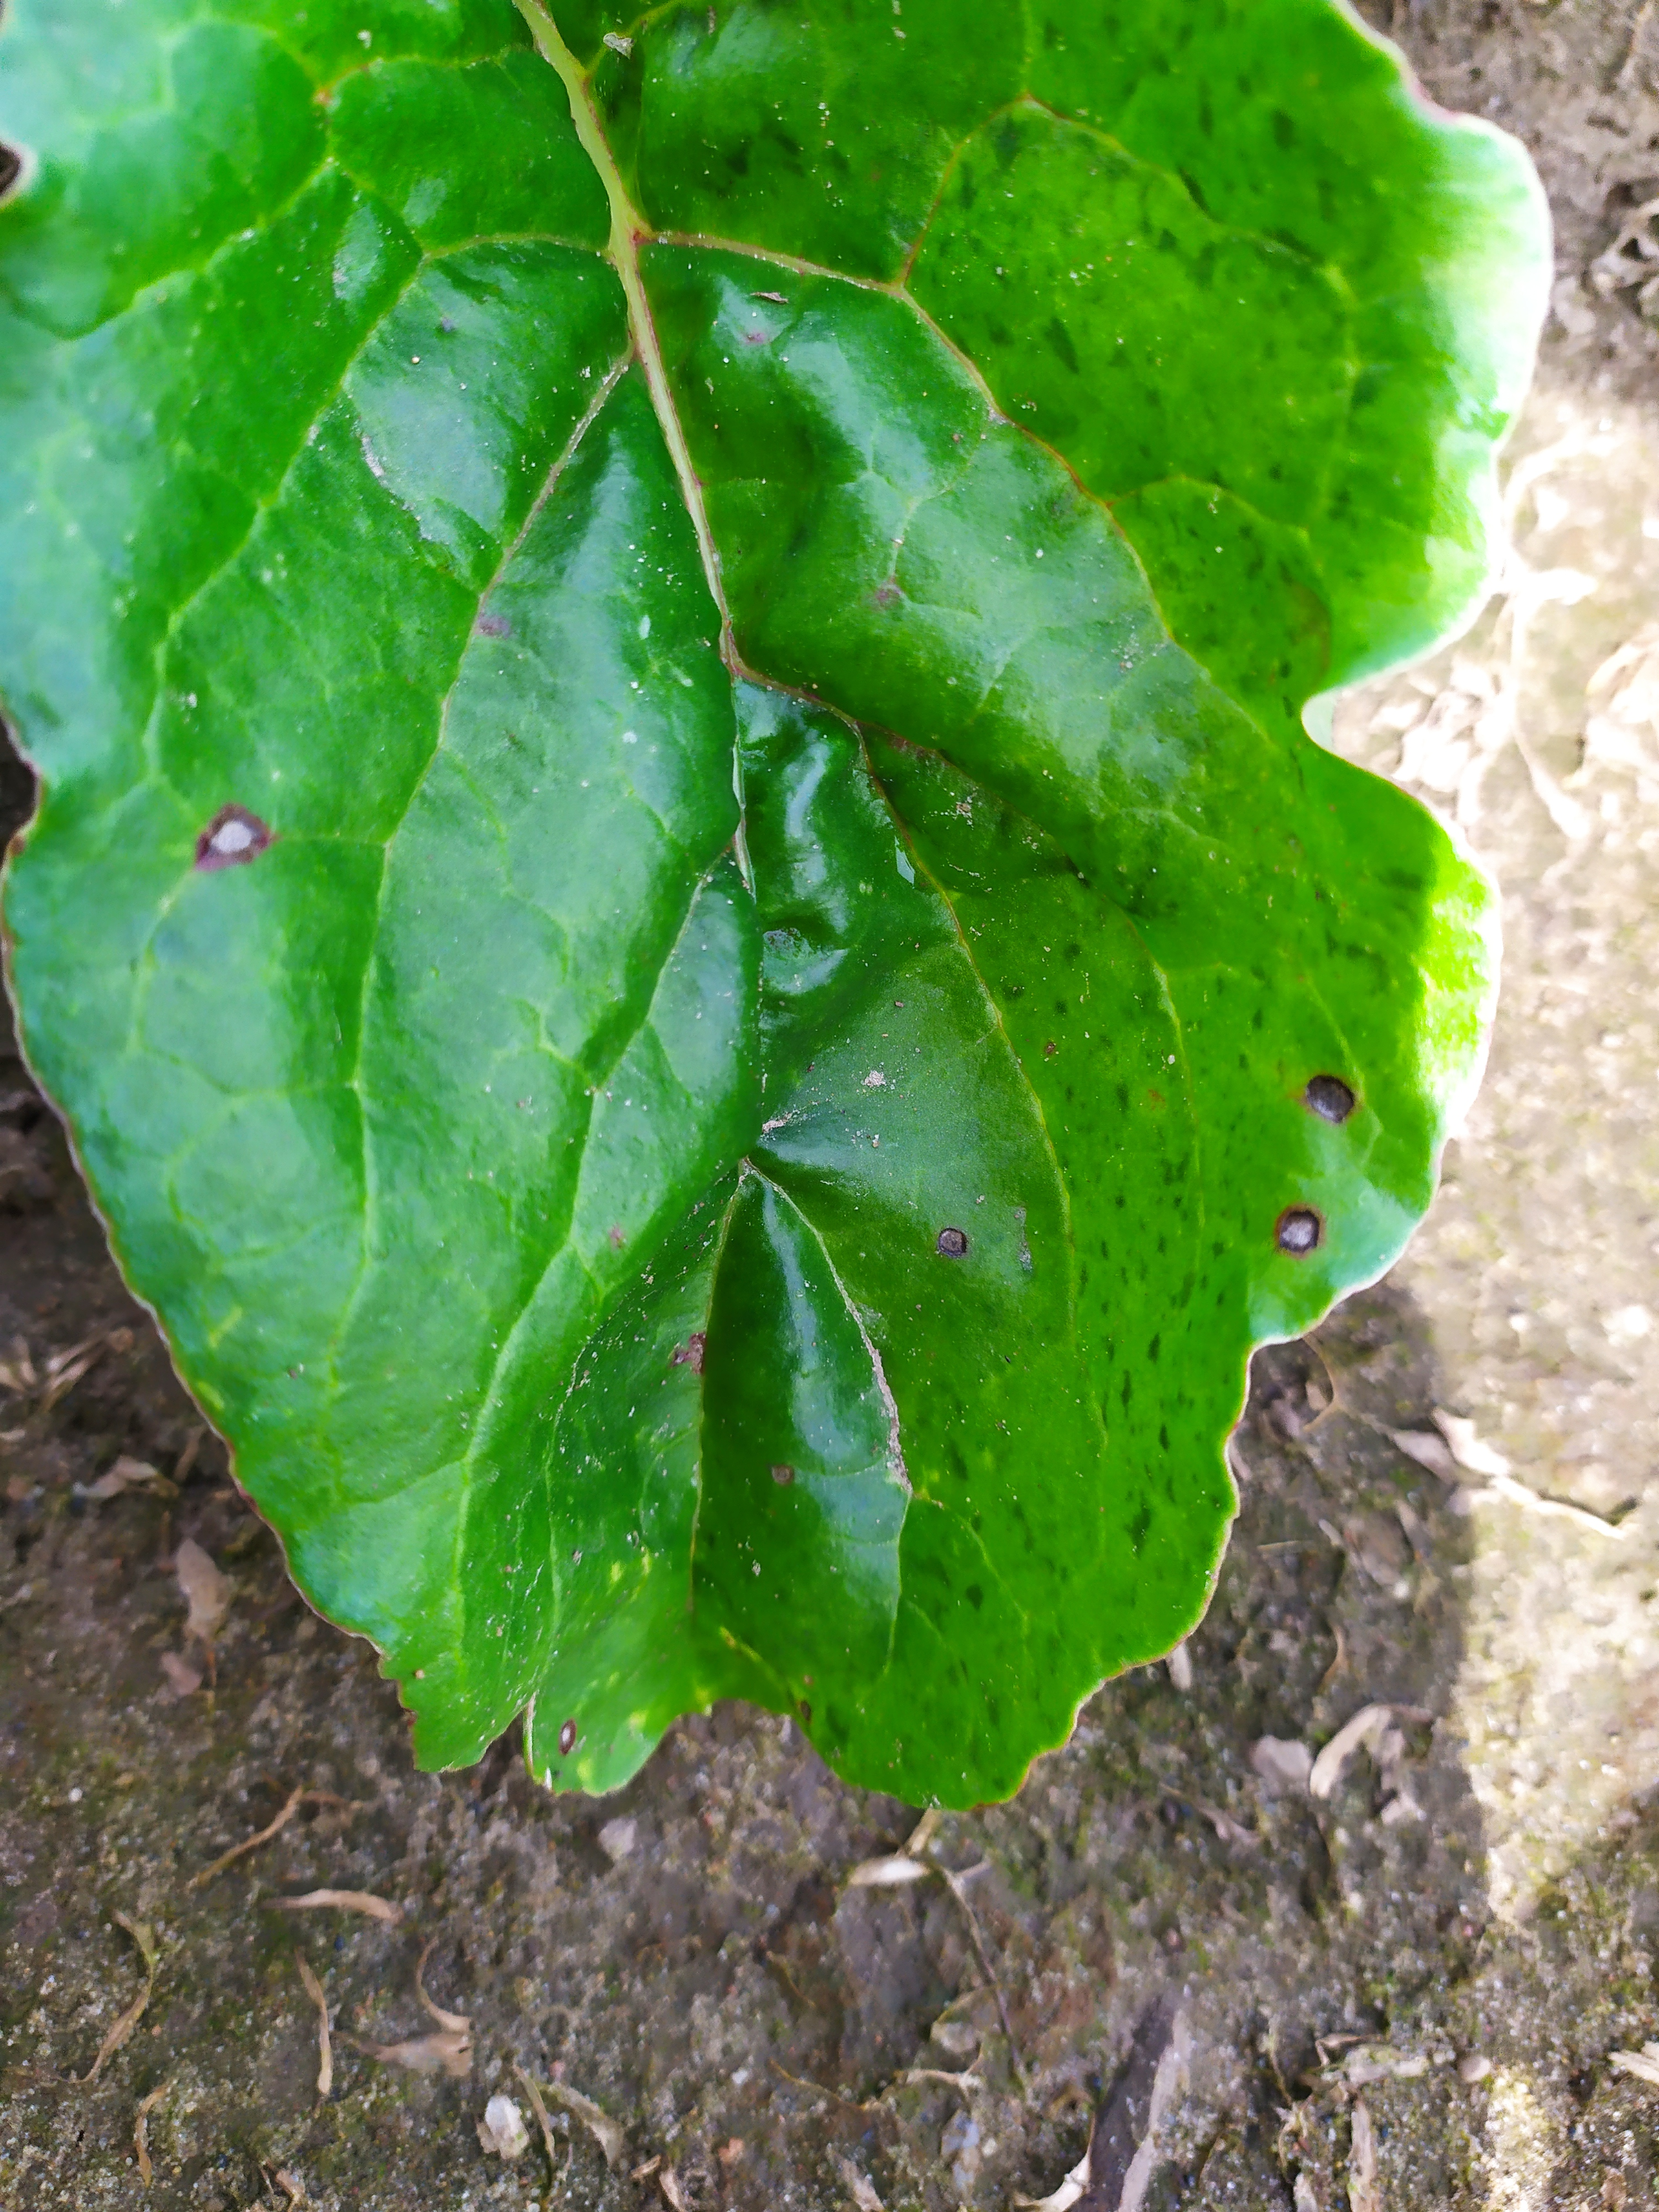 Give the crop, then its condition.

beet, cercospora
